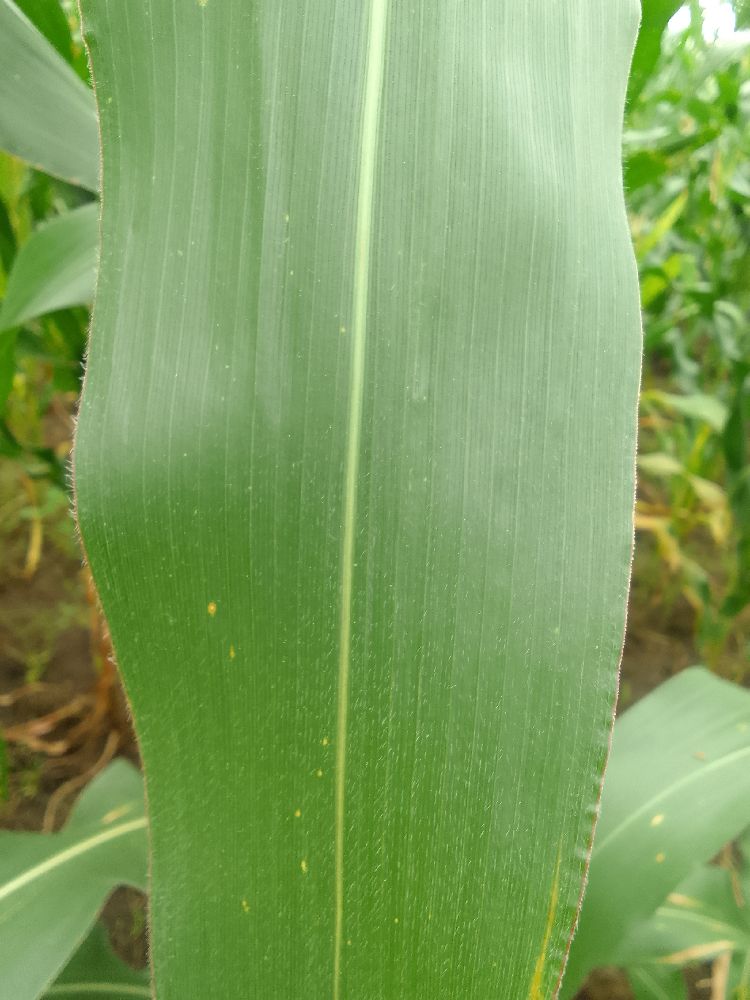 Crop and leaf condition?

maize, healthy
